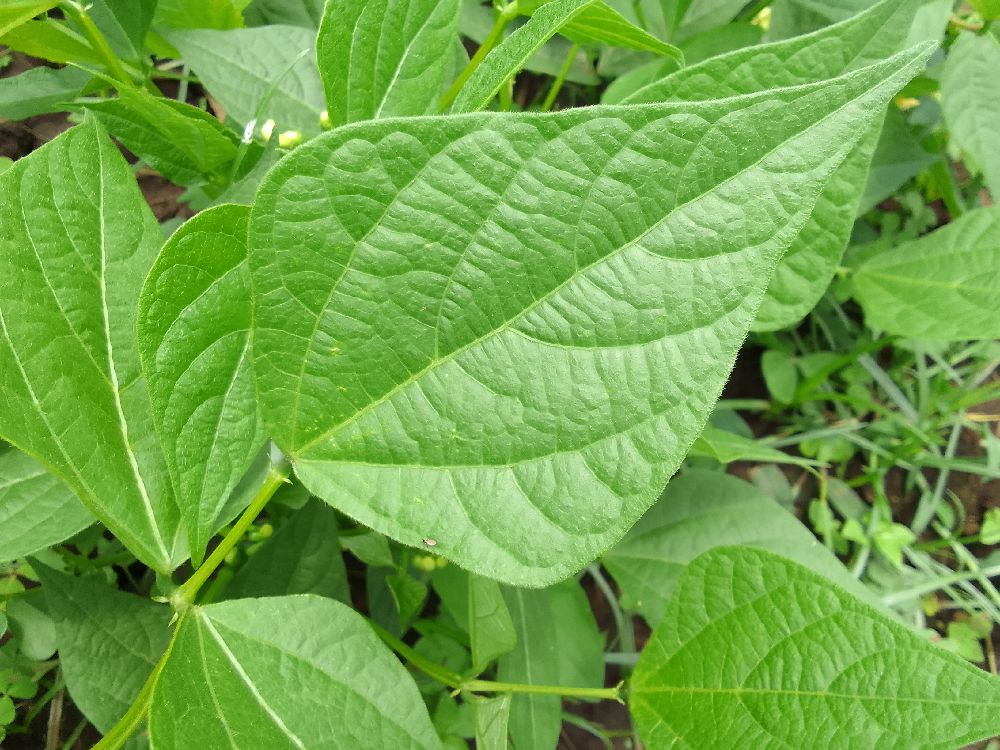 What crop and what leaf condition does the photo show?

common bean, healthy
